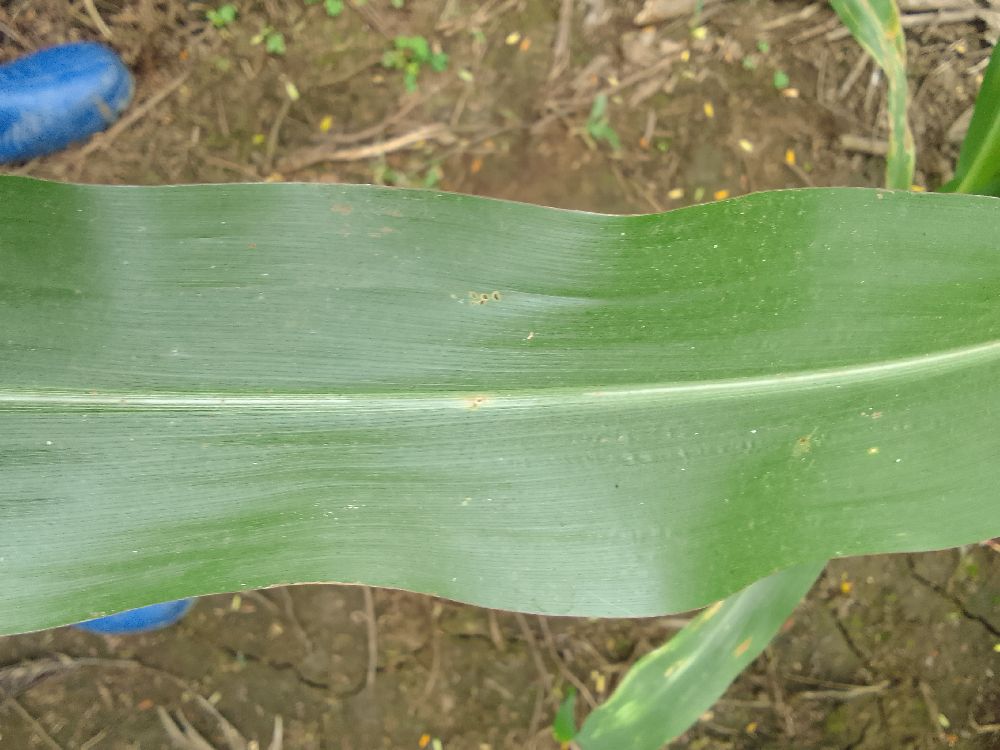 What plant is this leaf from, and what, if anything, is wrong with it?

maize, healthy
